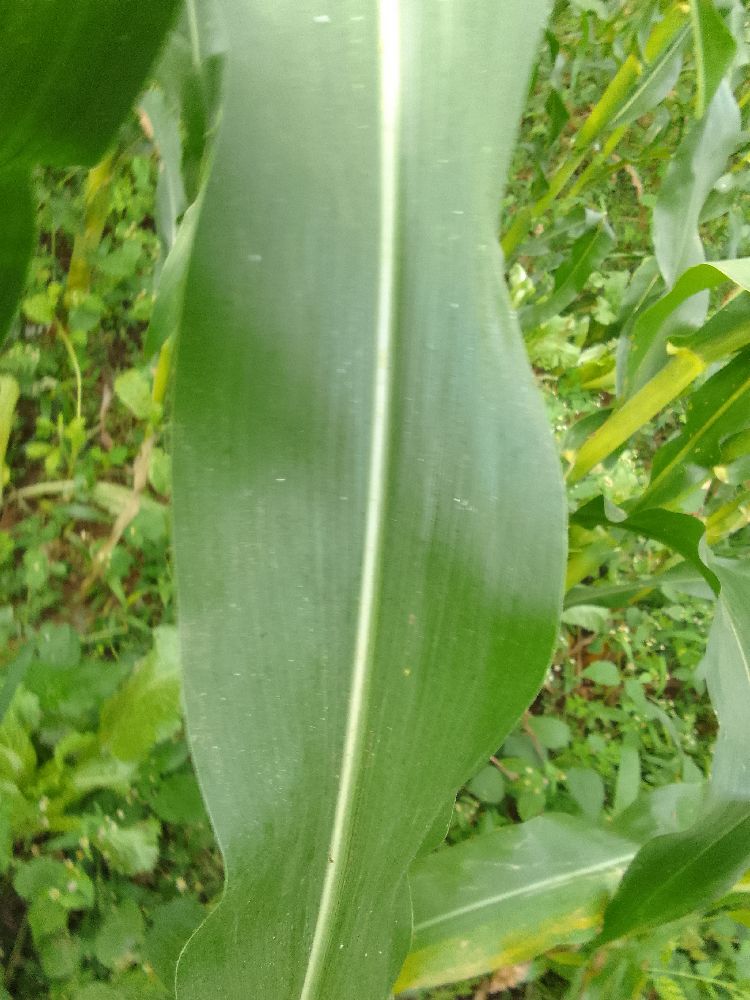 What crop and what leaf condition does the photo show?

maize, healthy
